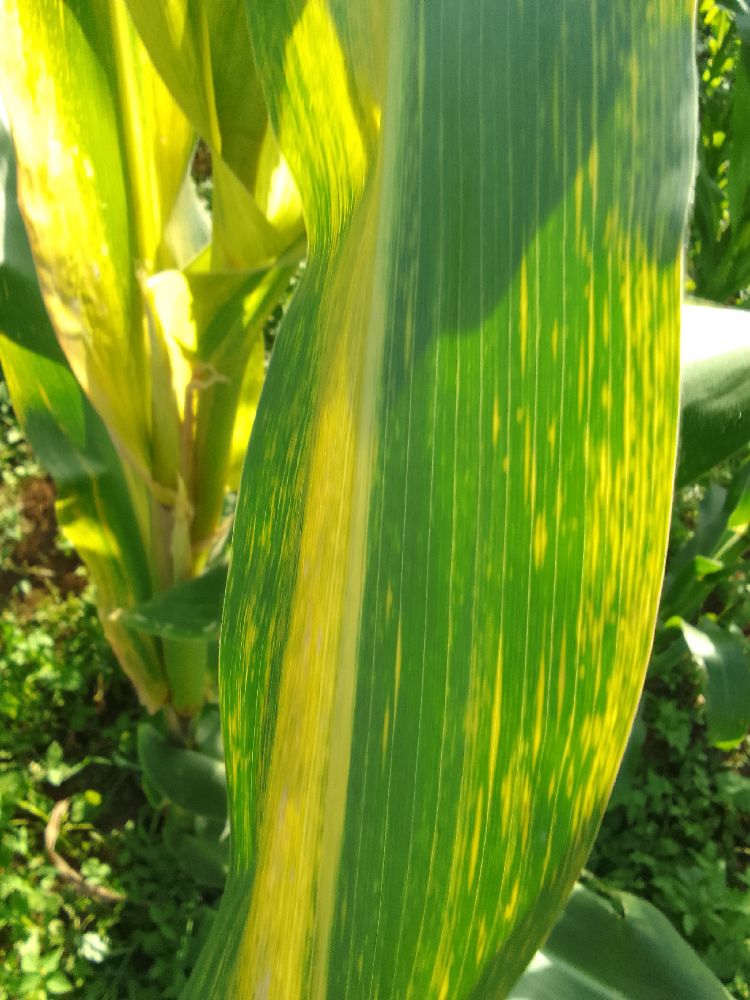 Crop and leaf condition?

maize, maize lethal necrosis
